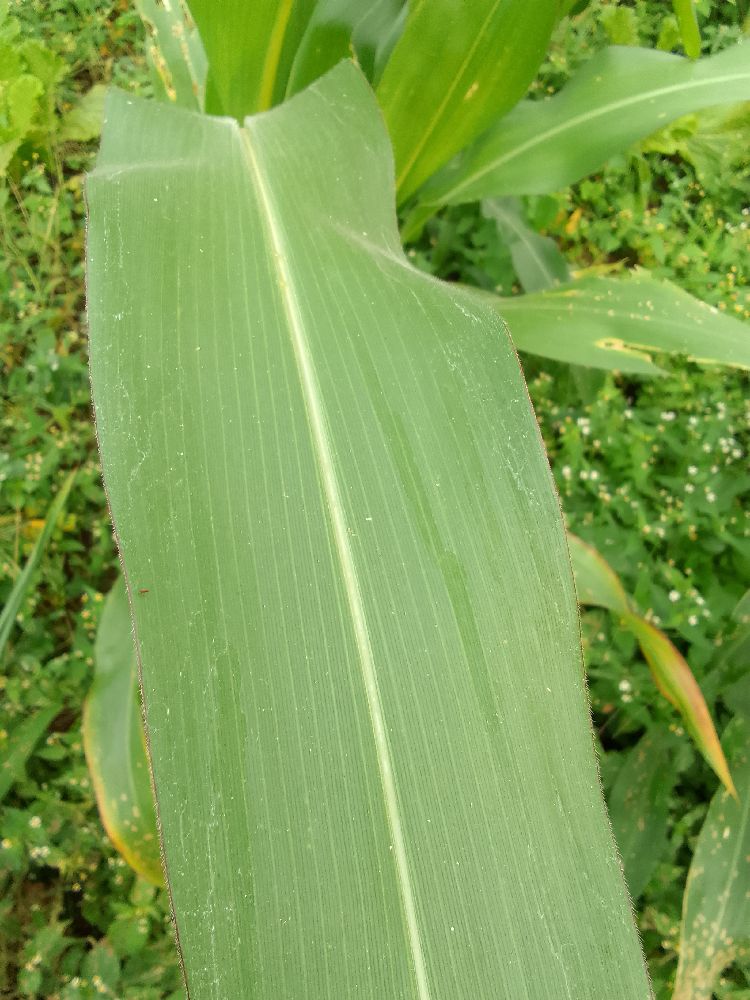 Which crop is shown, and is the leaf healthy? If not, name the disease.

maize, healthy
